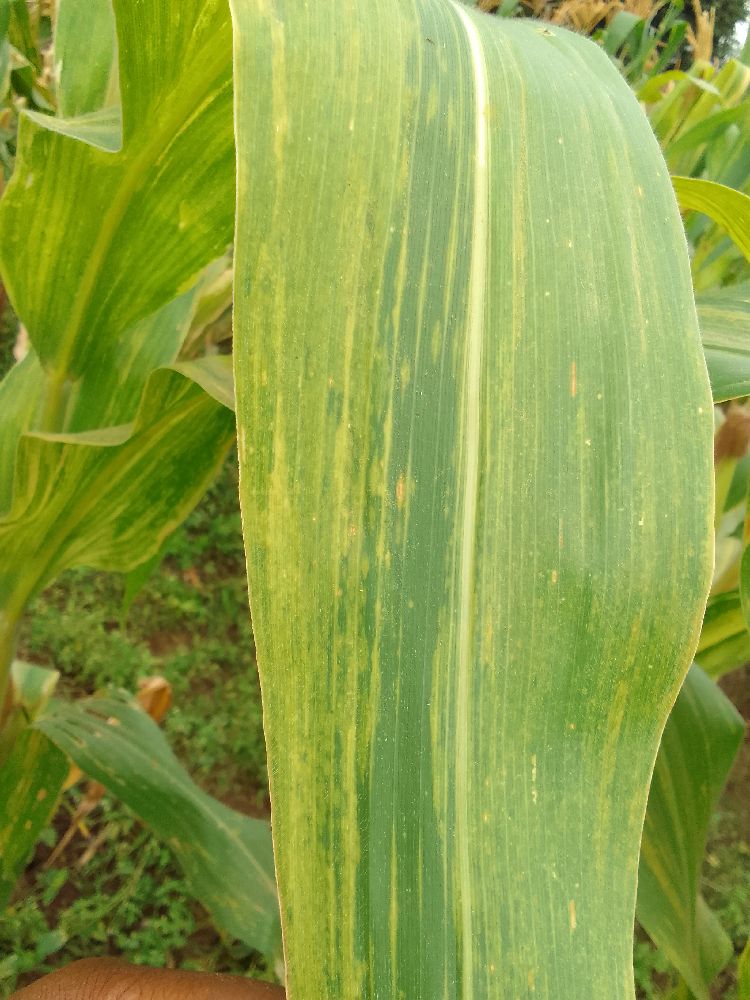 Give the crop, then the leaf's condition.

maize, maize lethal necrosis
